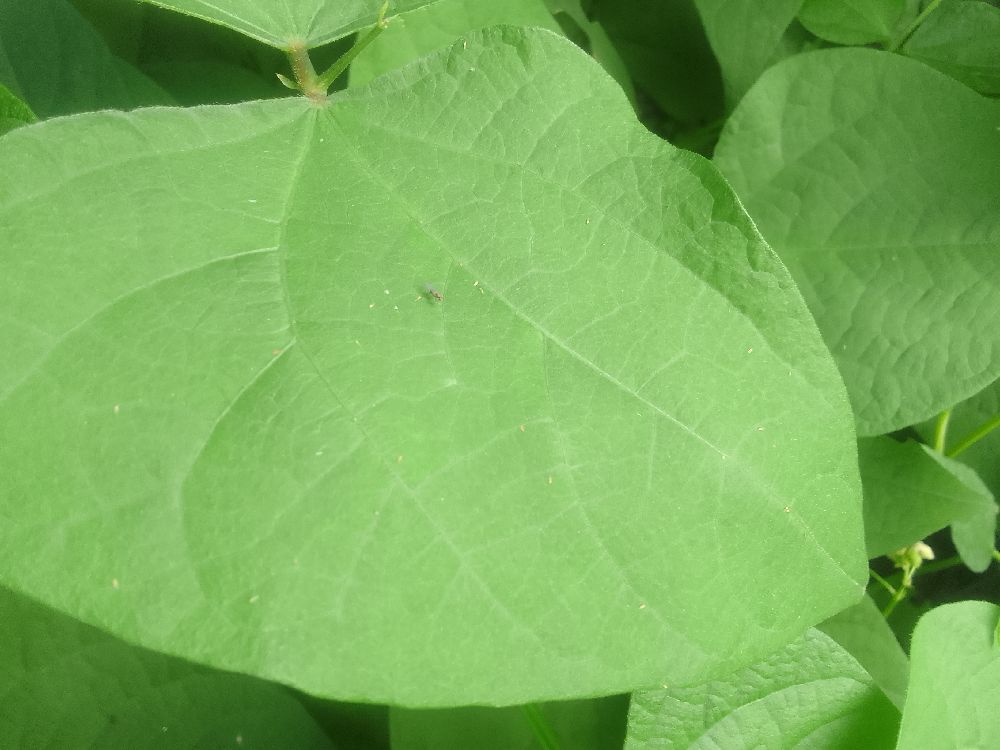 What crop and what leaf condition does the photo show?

common bean, healthy
